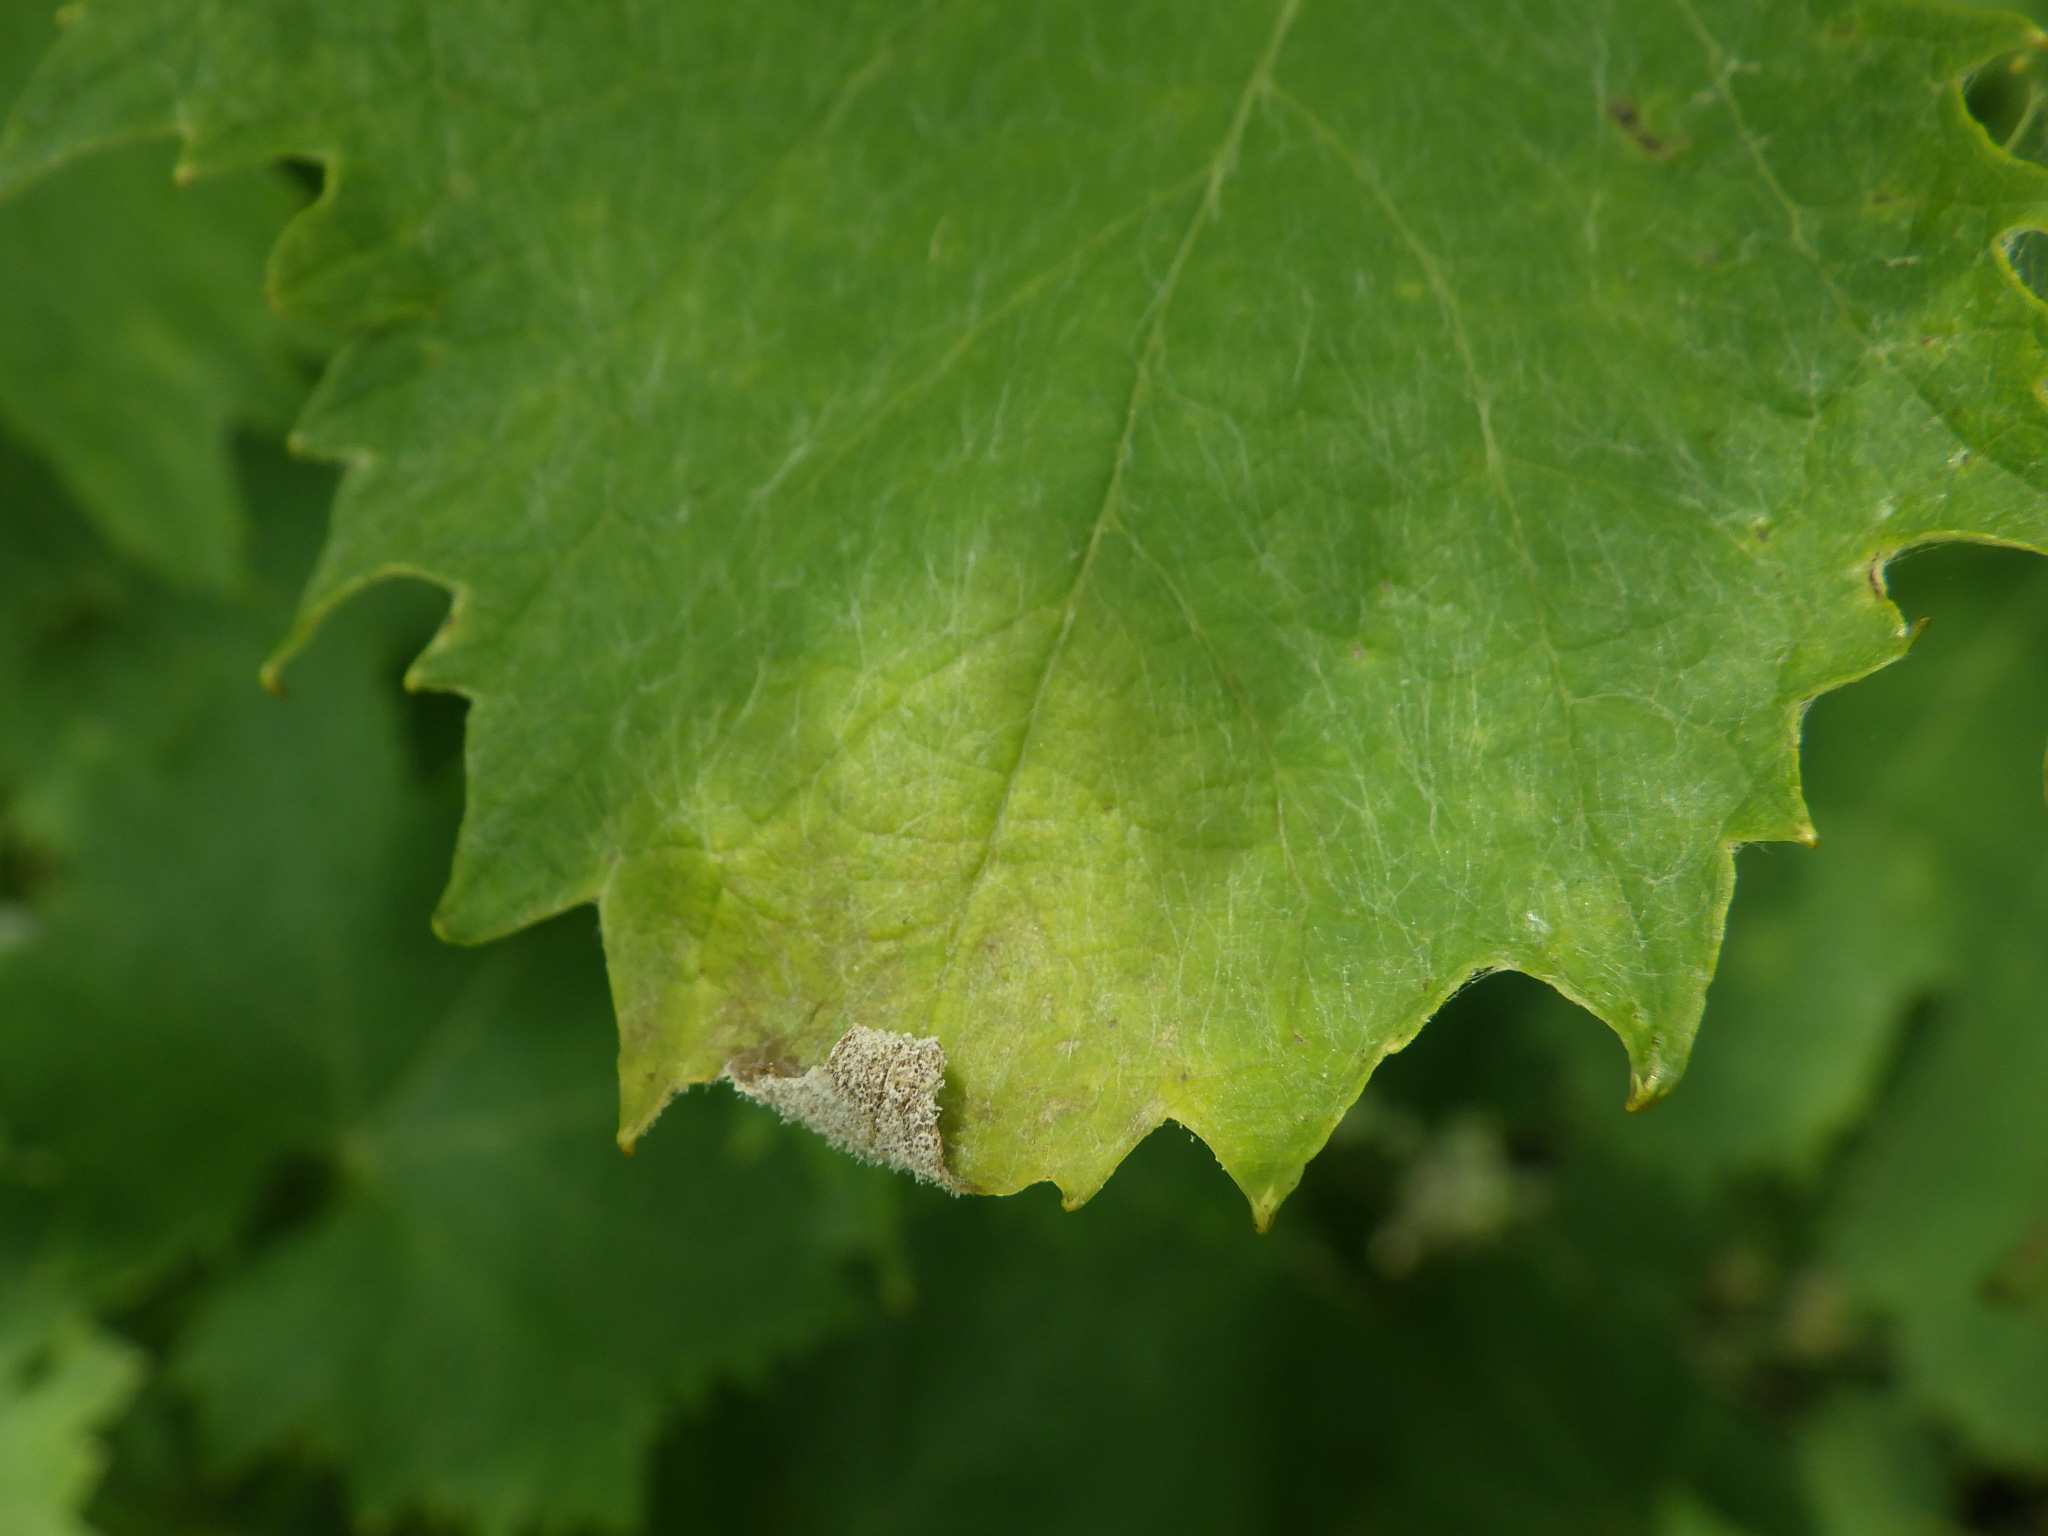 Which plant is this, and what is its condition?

grapevine, downy mildew, mites
